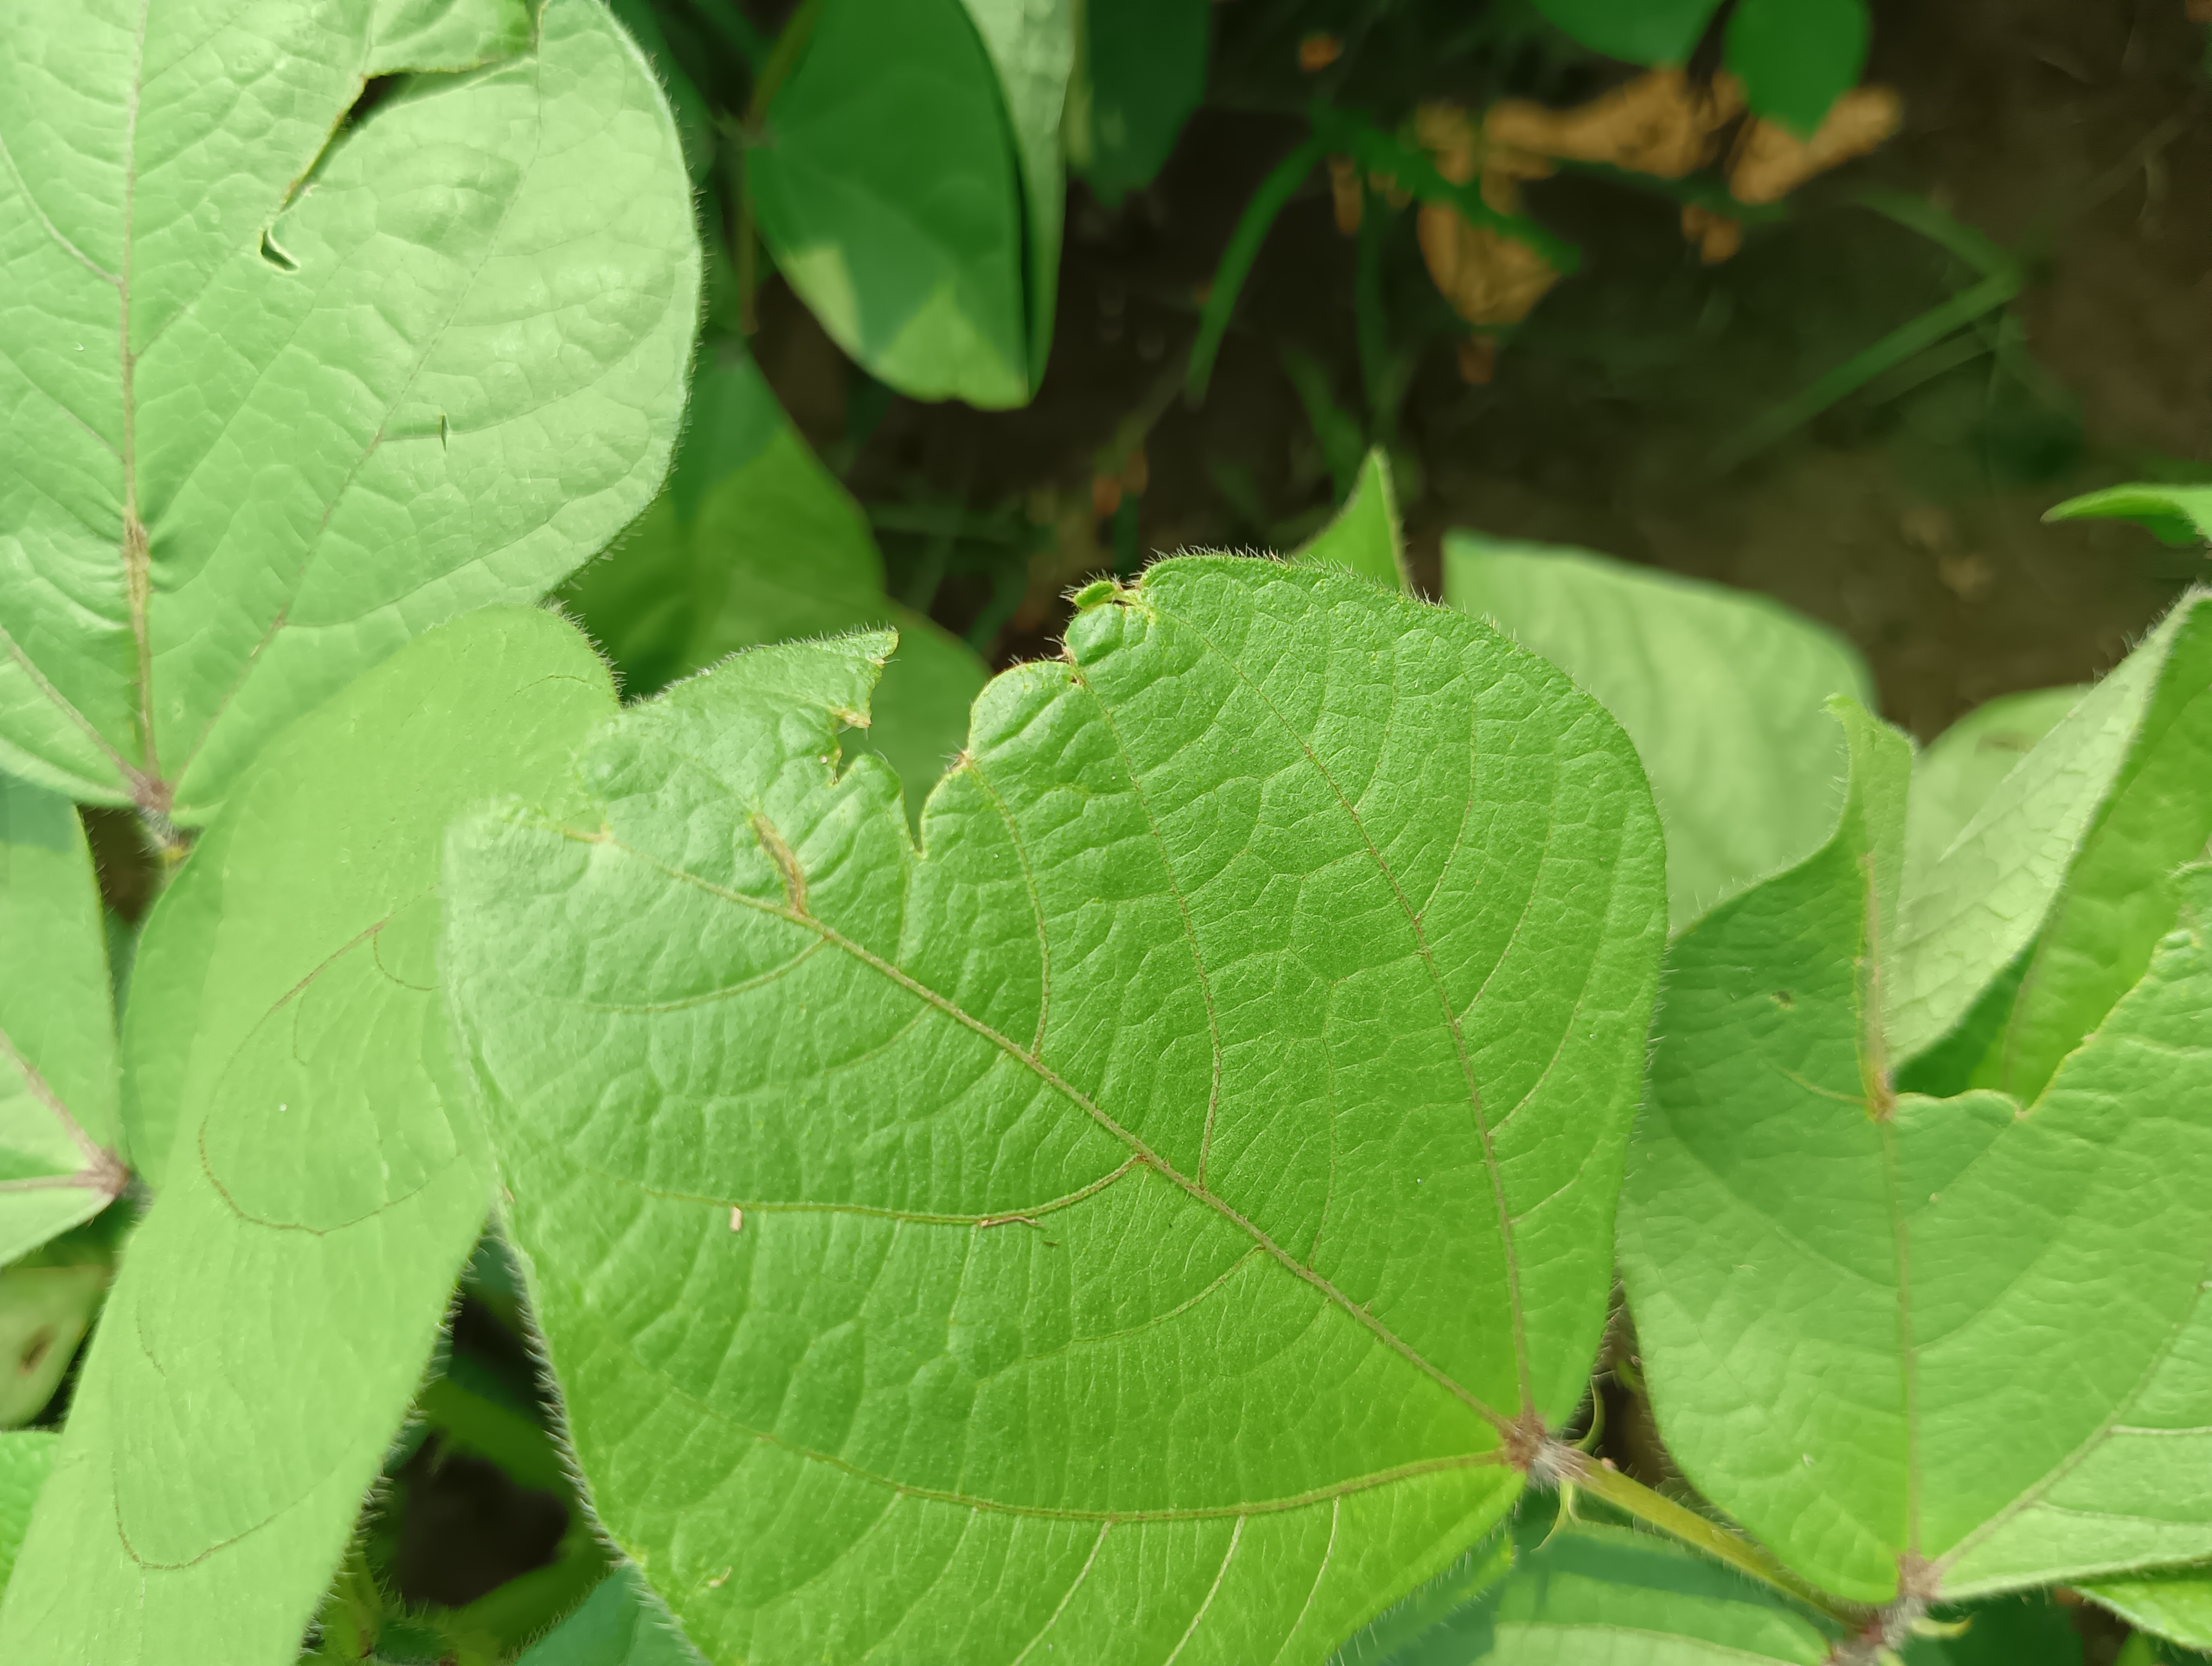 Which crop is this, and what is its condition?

mungbean, healthy
